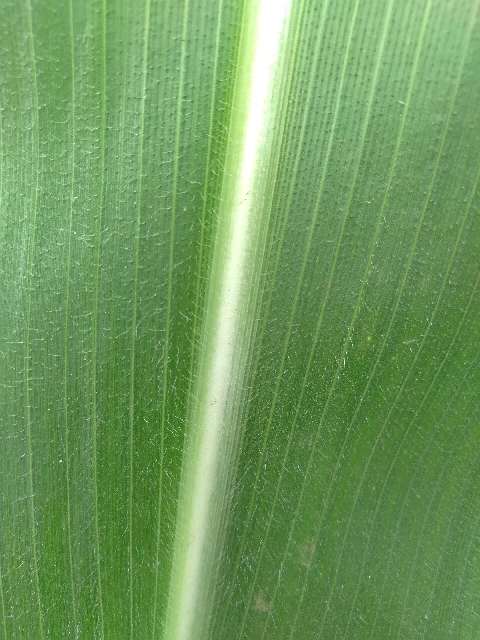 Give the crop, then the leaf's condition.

maize, healthy
